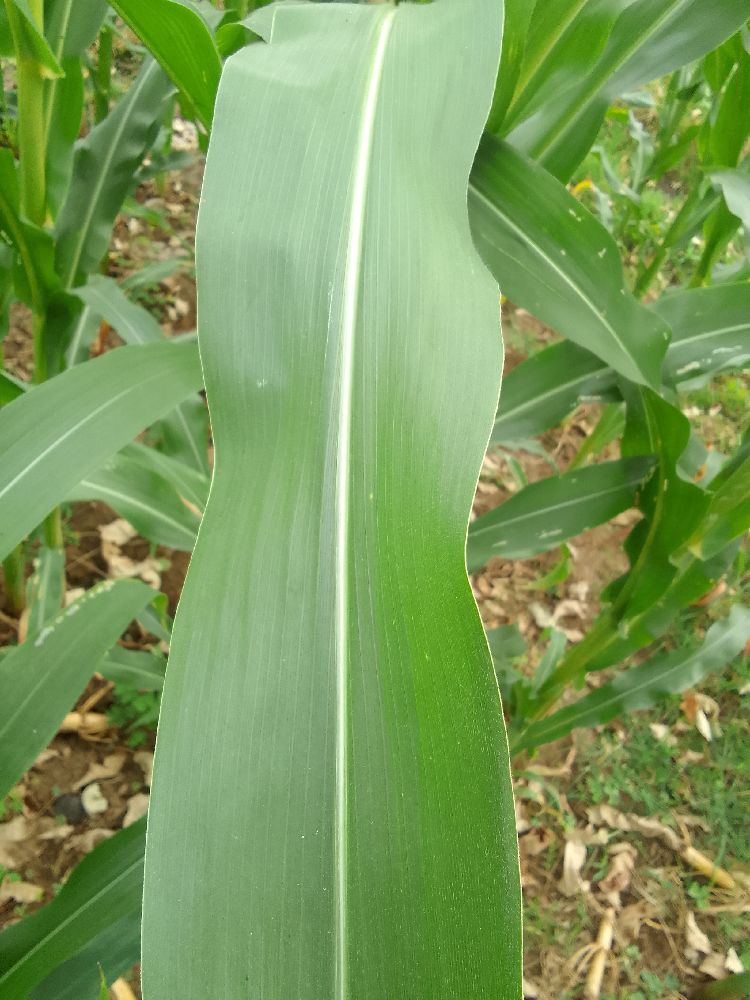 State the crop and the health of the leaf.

maize, healthy
